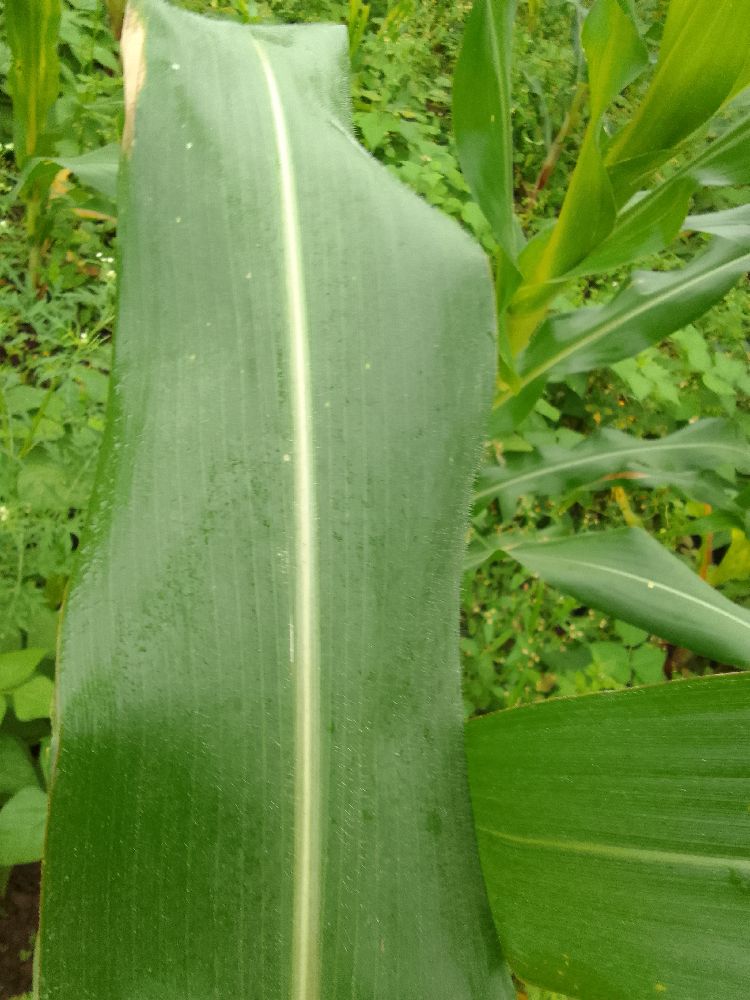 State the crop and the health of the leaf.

maize, healthy
